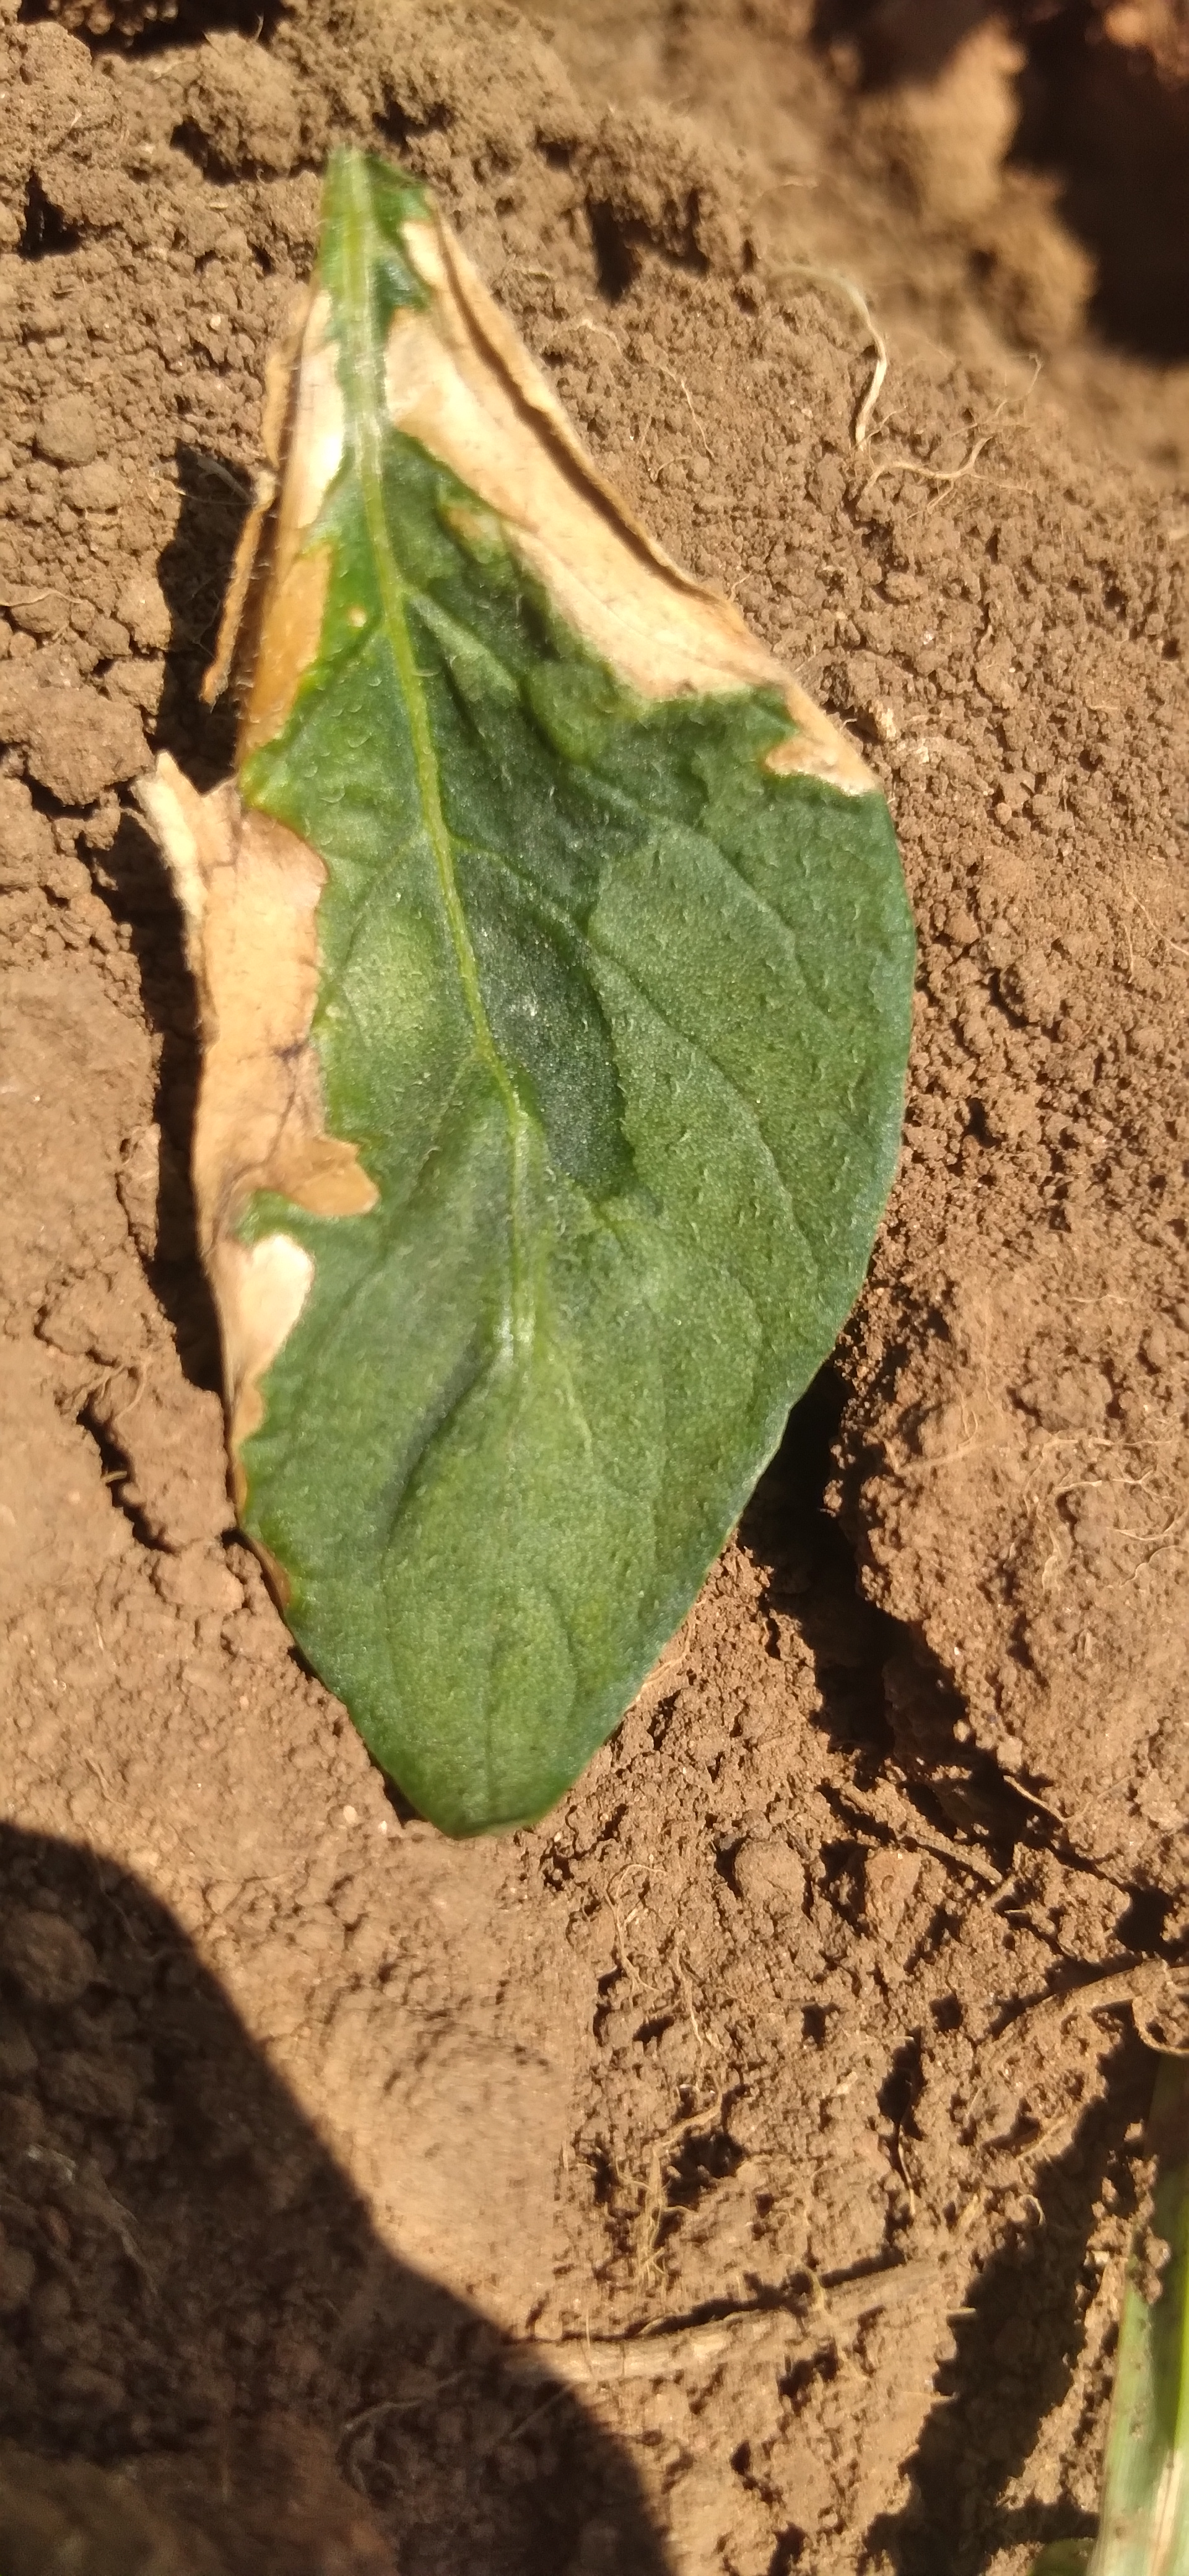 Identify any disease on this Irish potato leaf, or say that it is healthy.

early blight
